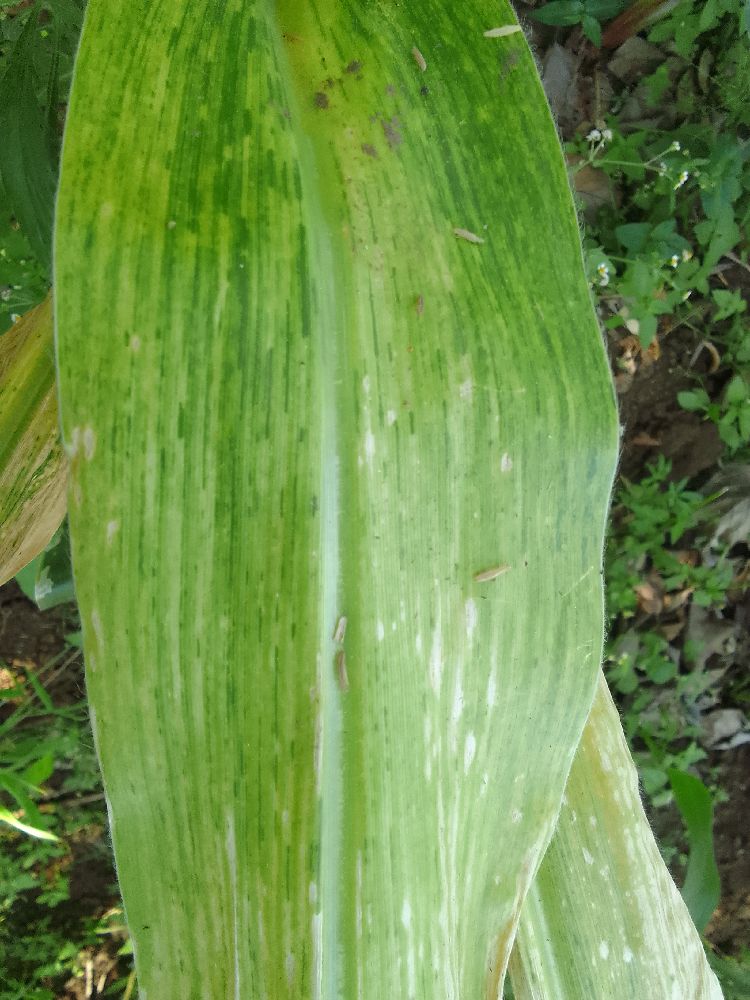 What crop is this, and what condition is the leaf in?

maize, maize lethal necrosis
